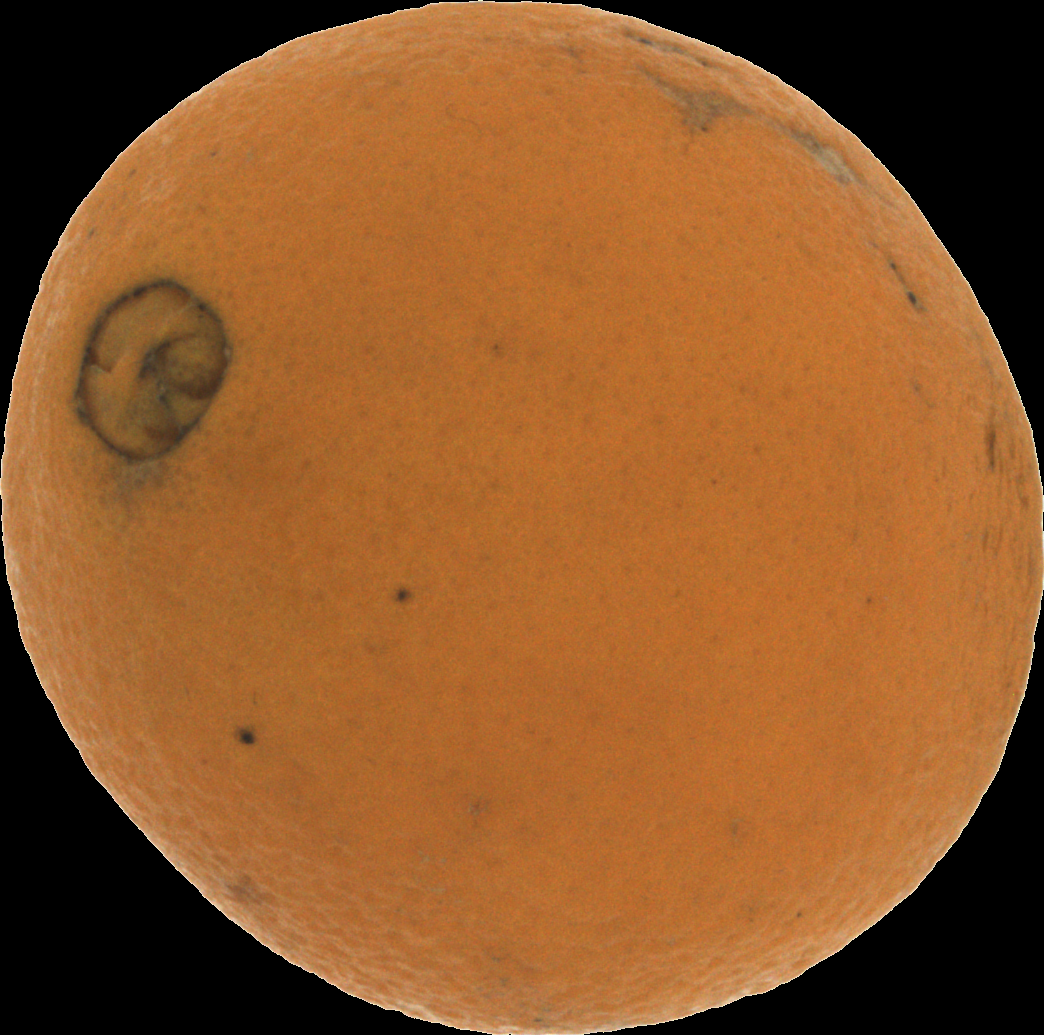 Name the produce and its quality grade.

orange, bad
